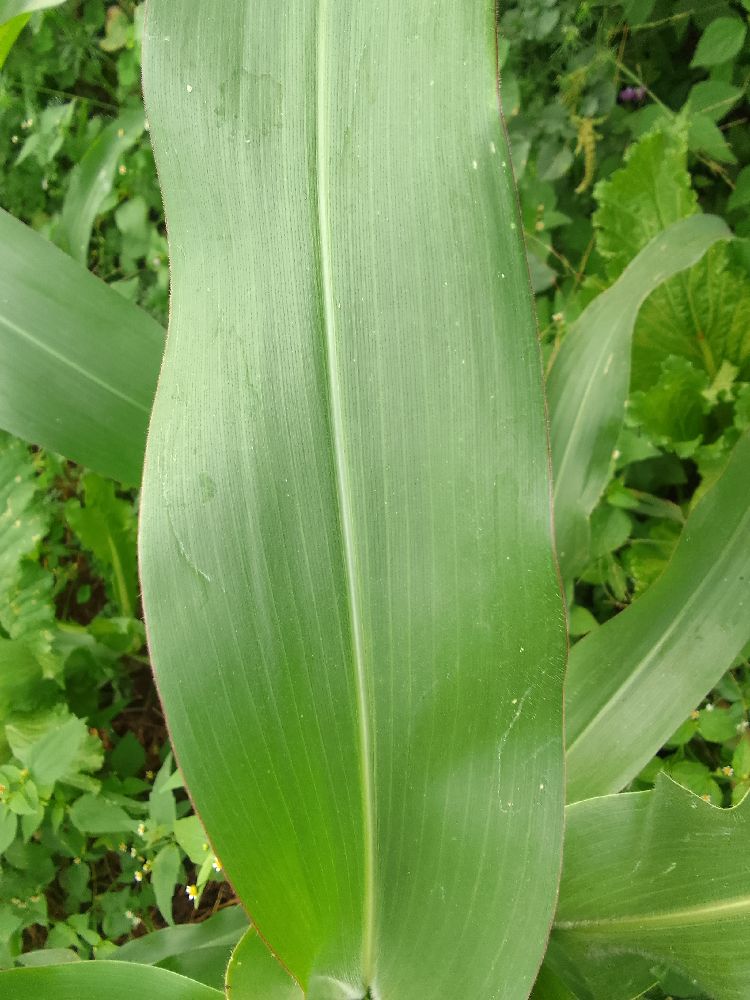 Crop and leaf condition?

maize, healthy
